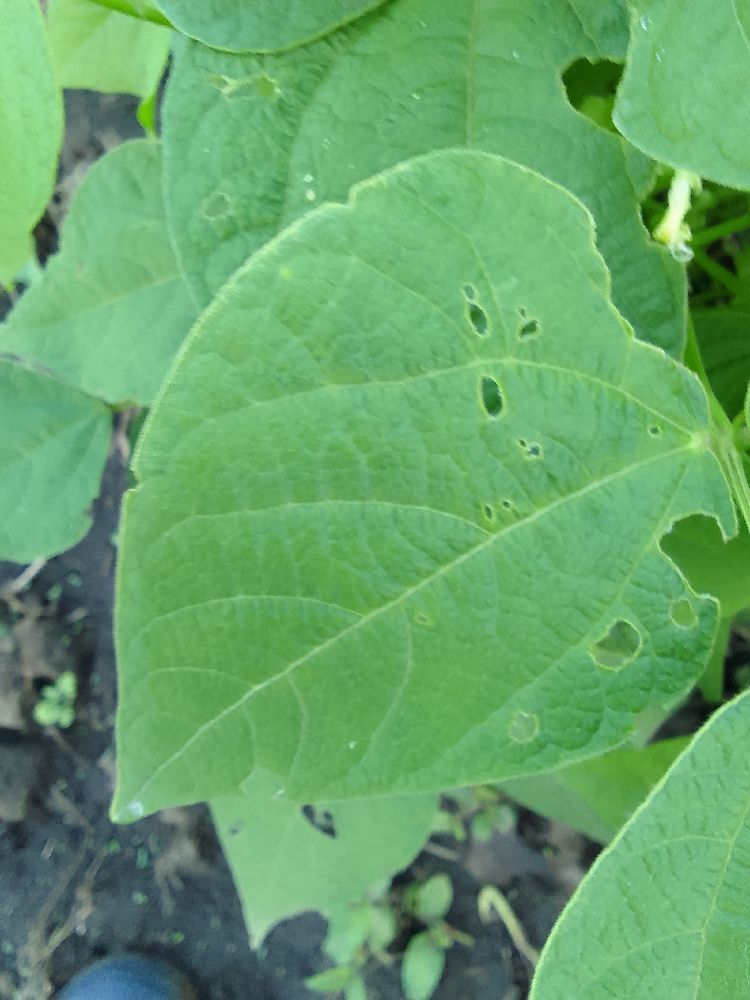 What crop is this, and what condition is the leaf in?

common bean, healthy
